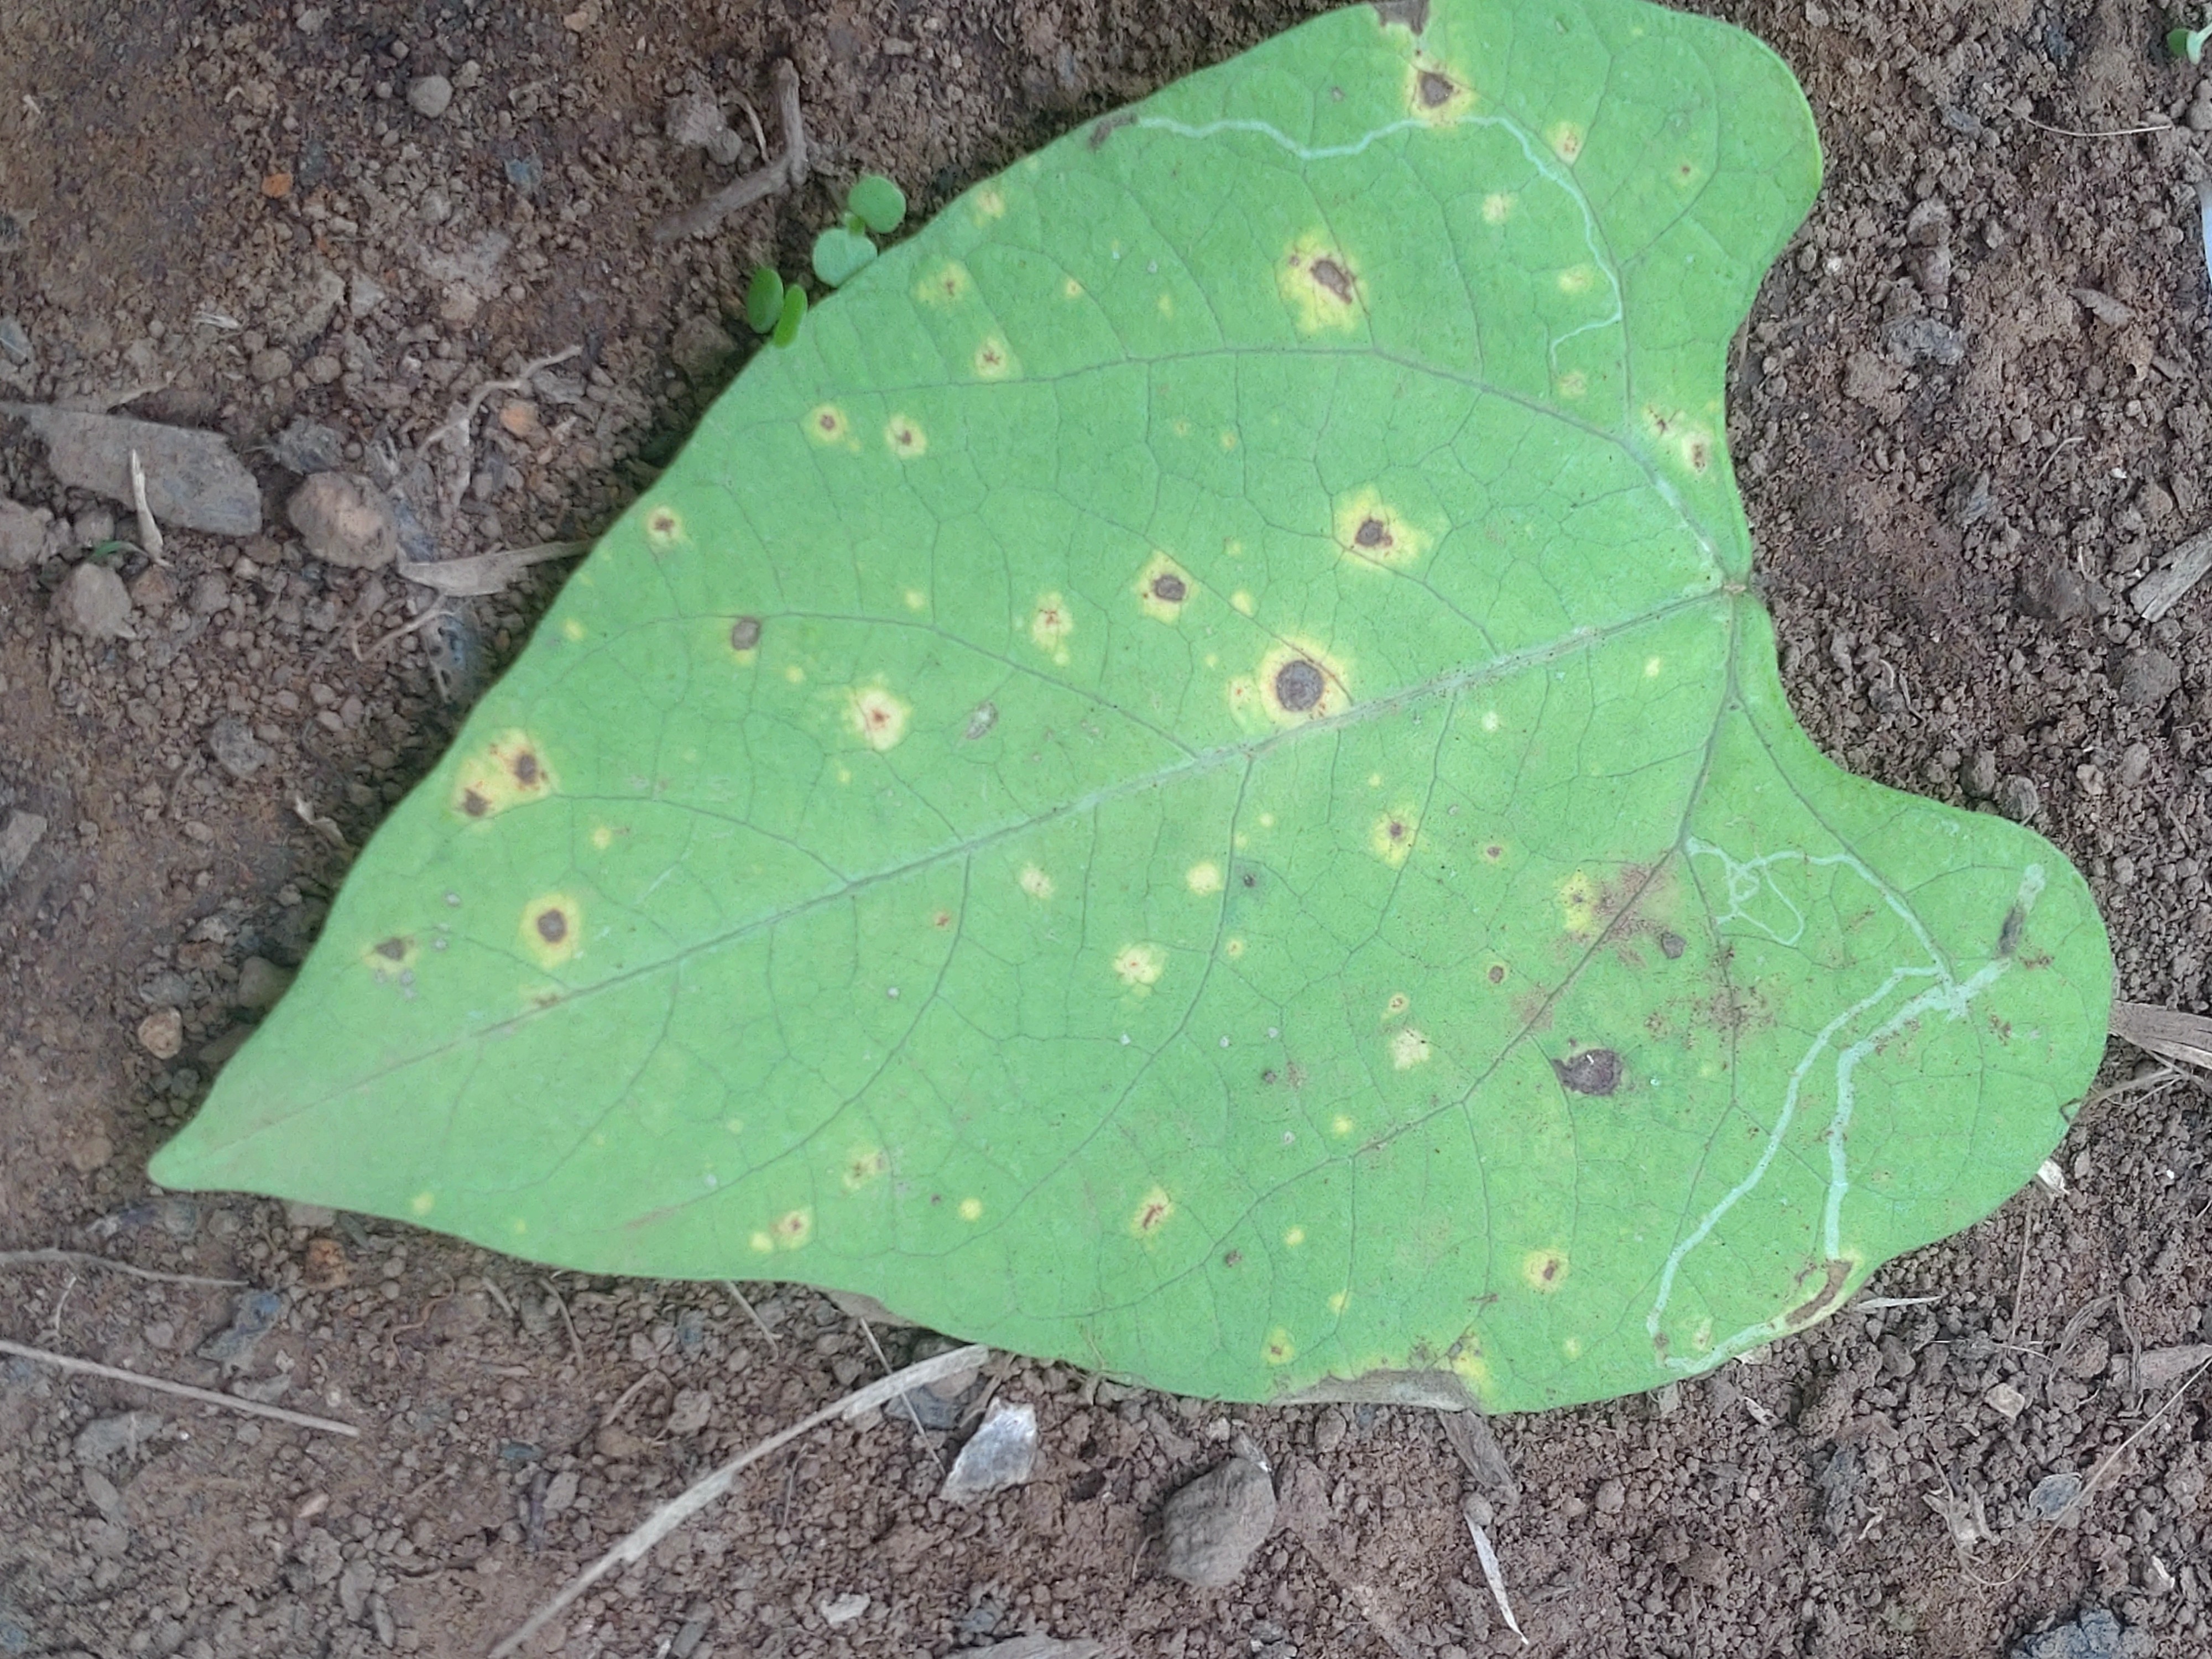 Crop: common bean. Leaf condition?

rust
